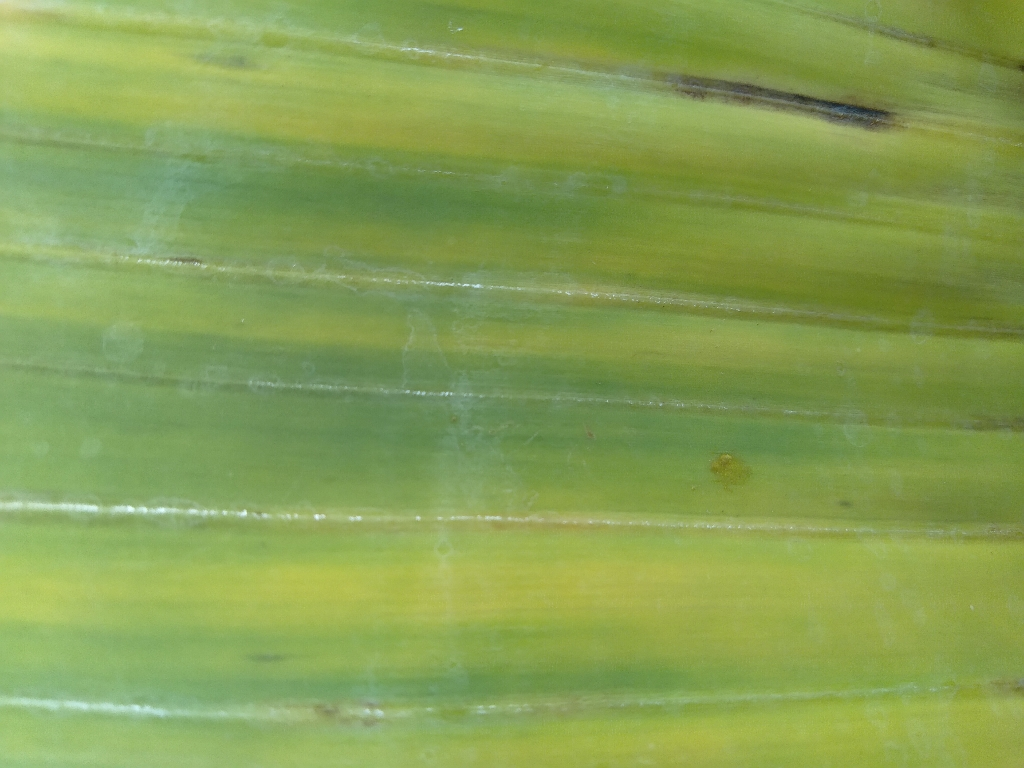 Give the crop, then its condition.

banana, fusarium wilt race 1
